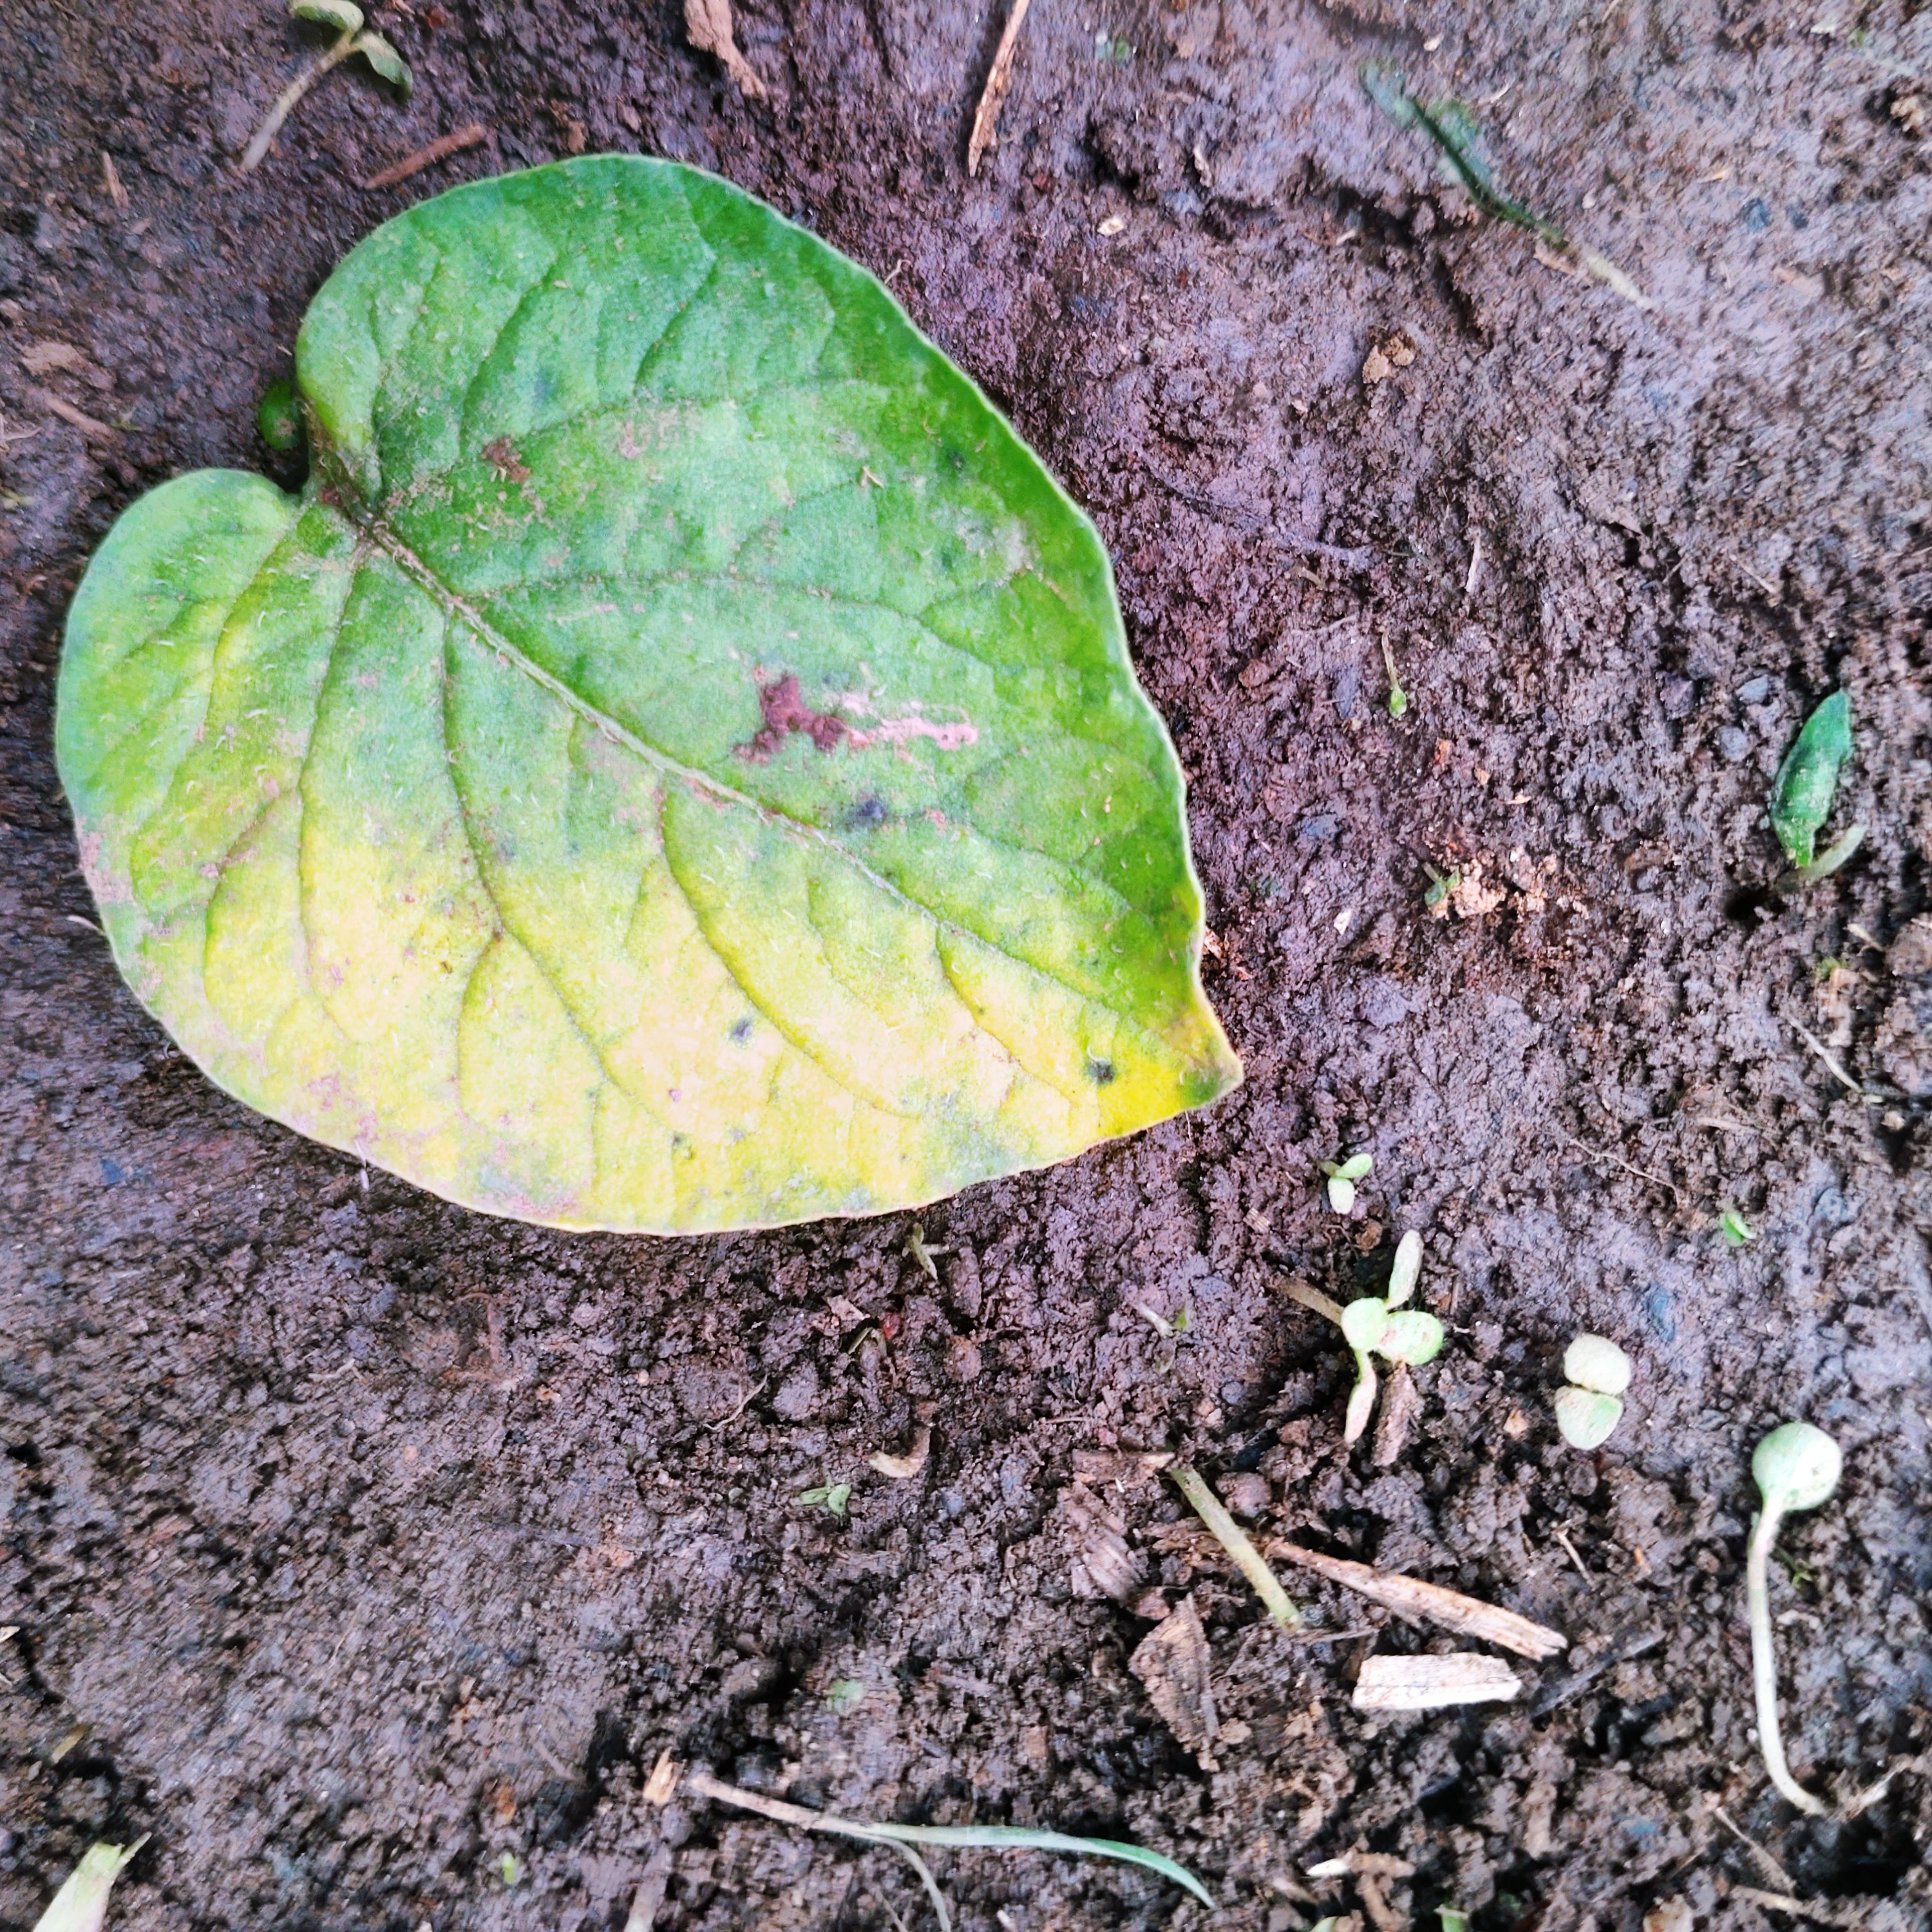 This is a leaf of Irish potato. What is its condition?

late blight
